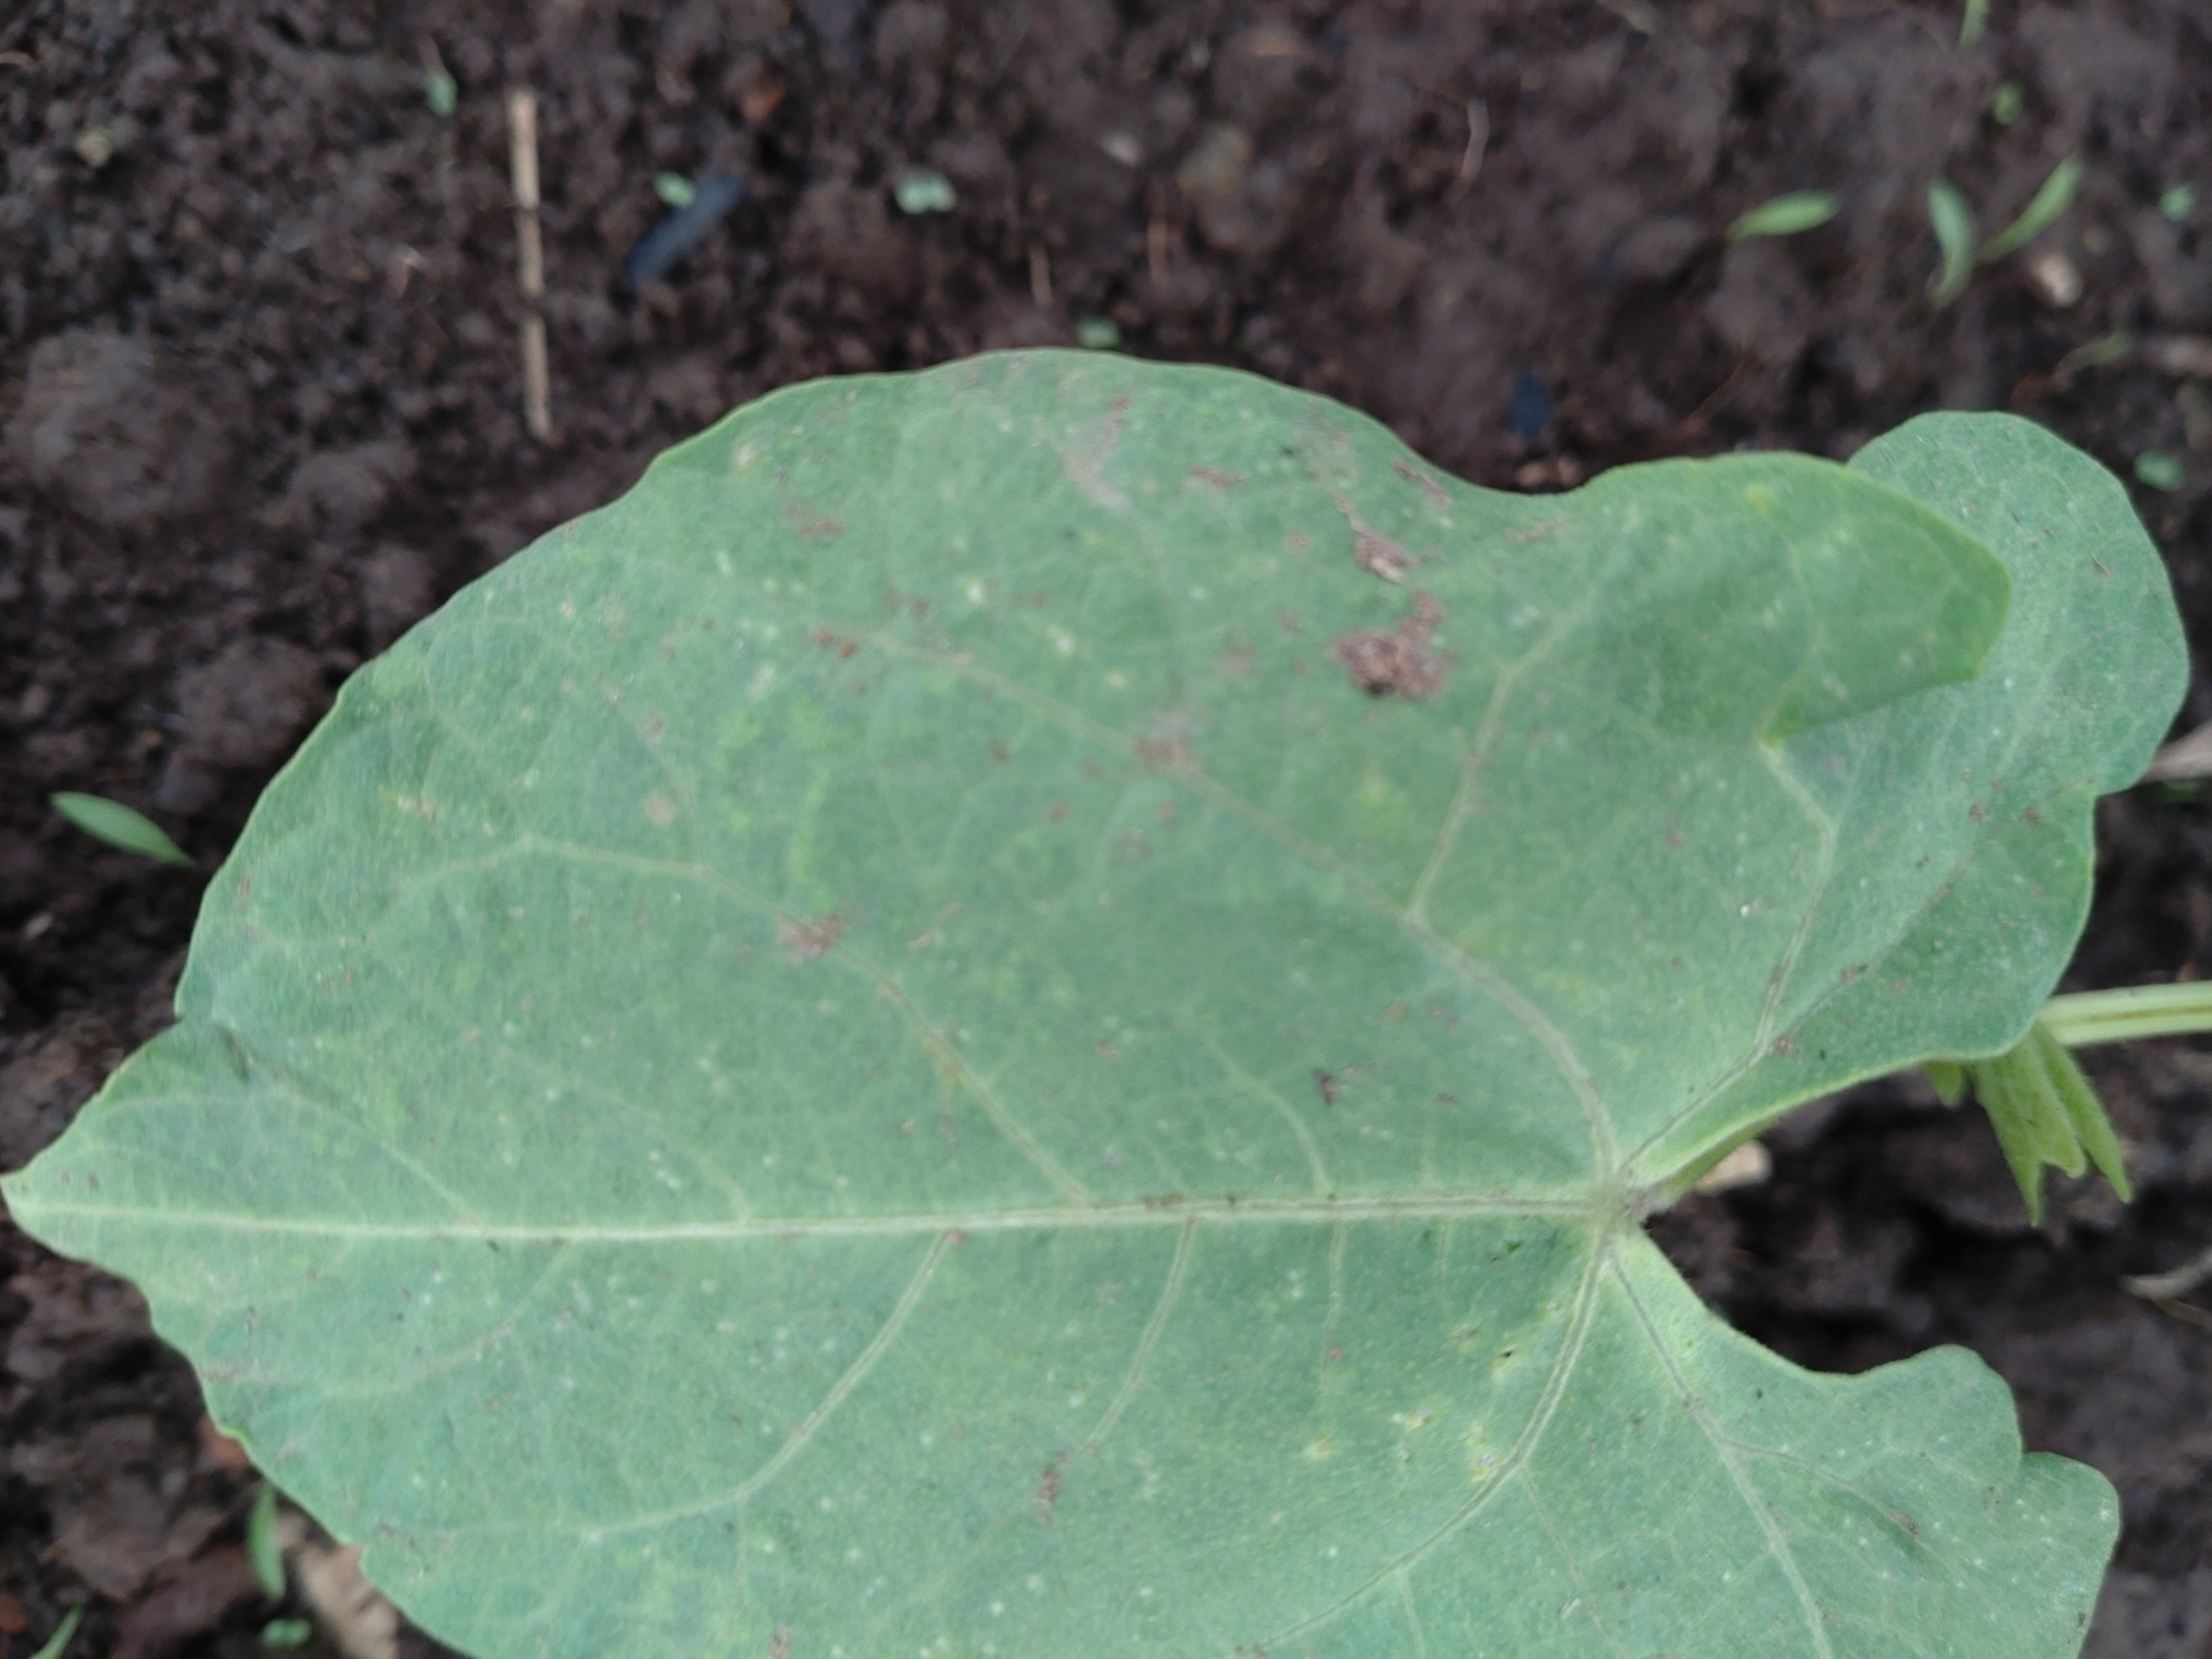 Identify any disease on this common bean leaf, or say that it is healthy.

healthy
